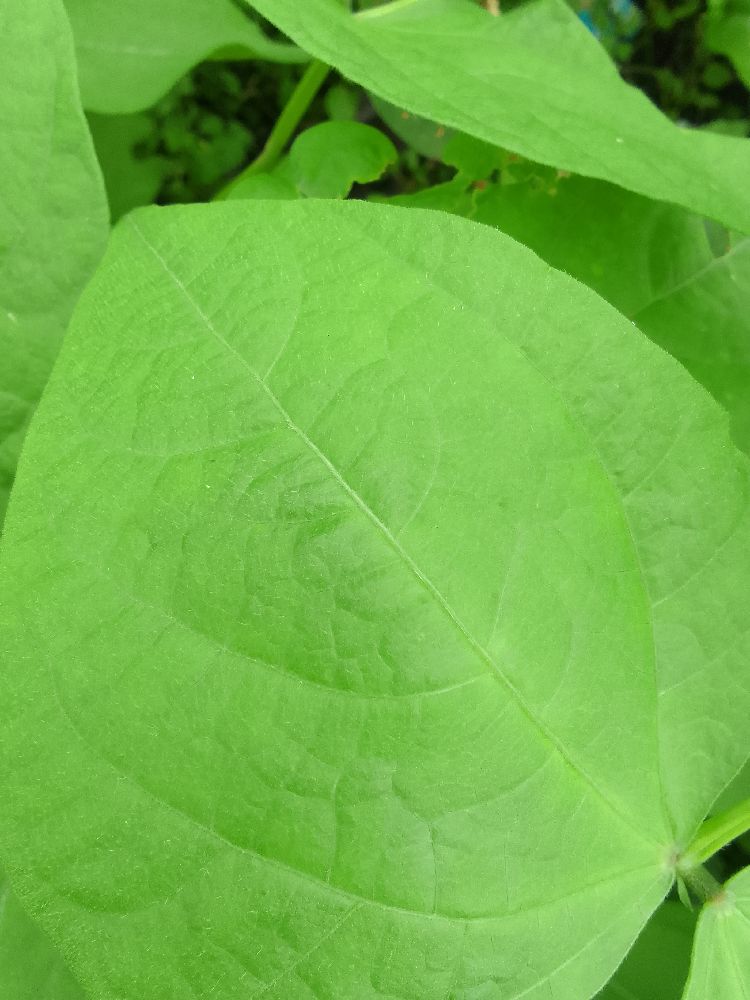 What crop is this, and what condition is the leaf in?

common bean, healthy
